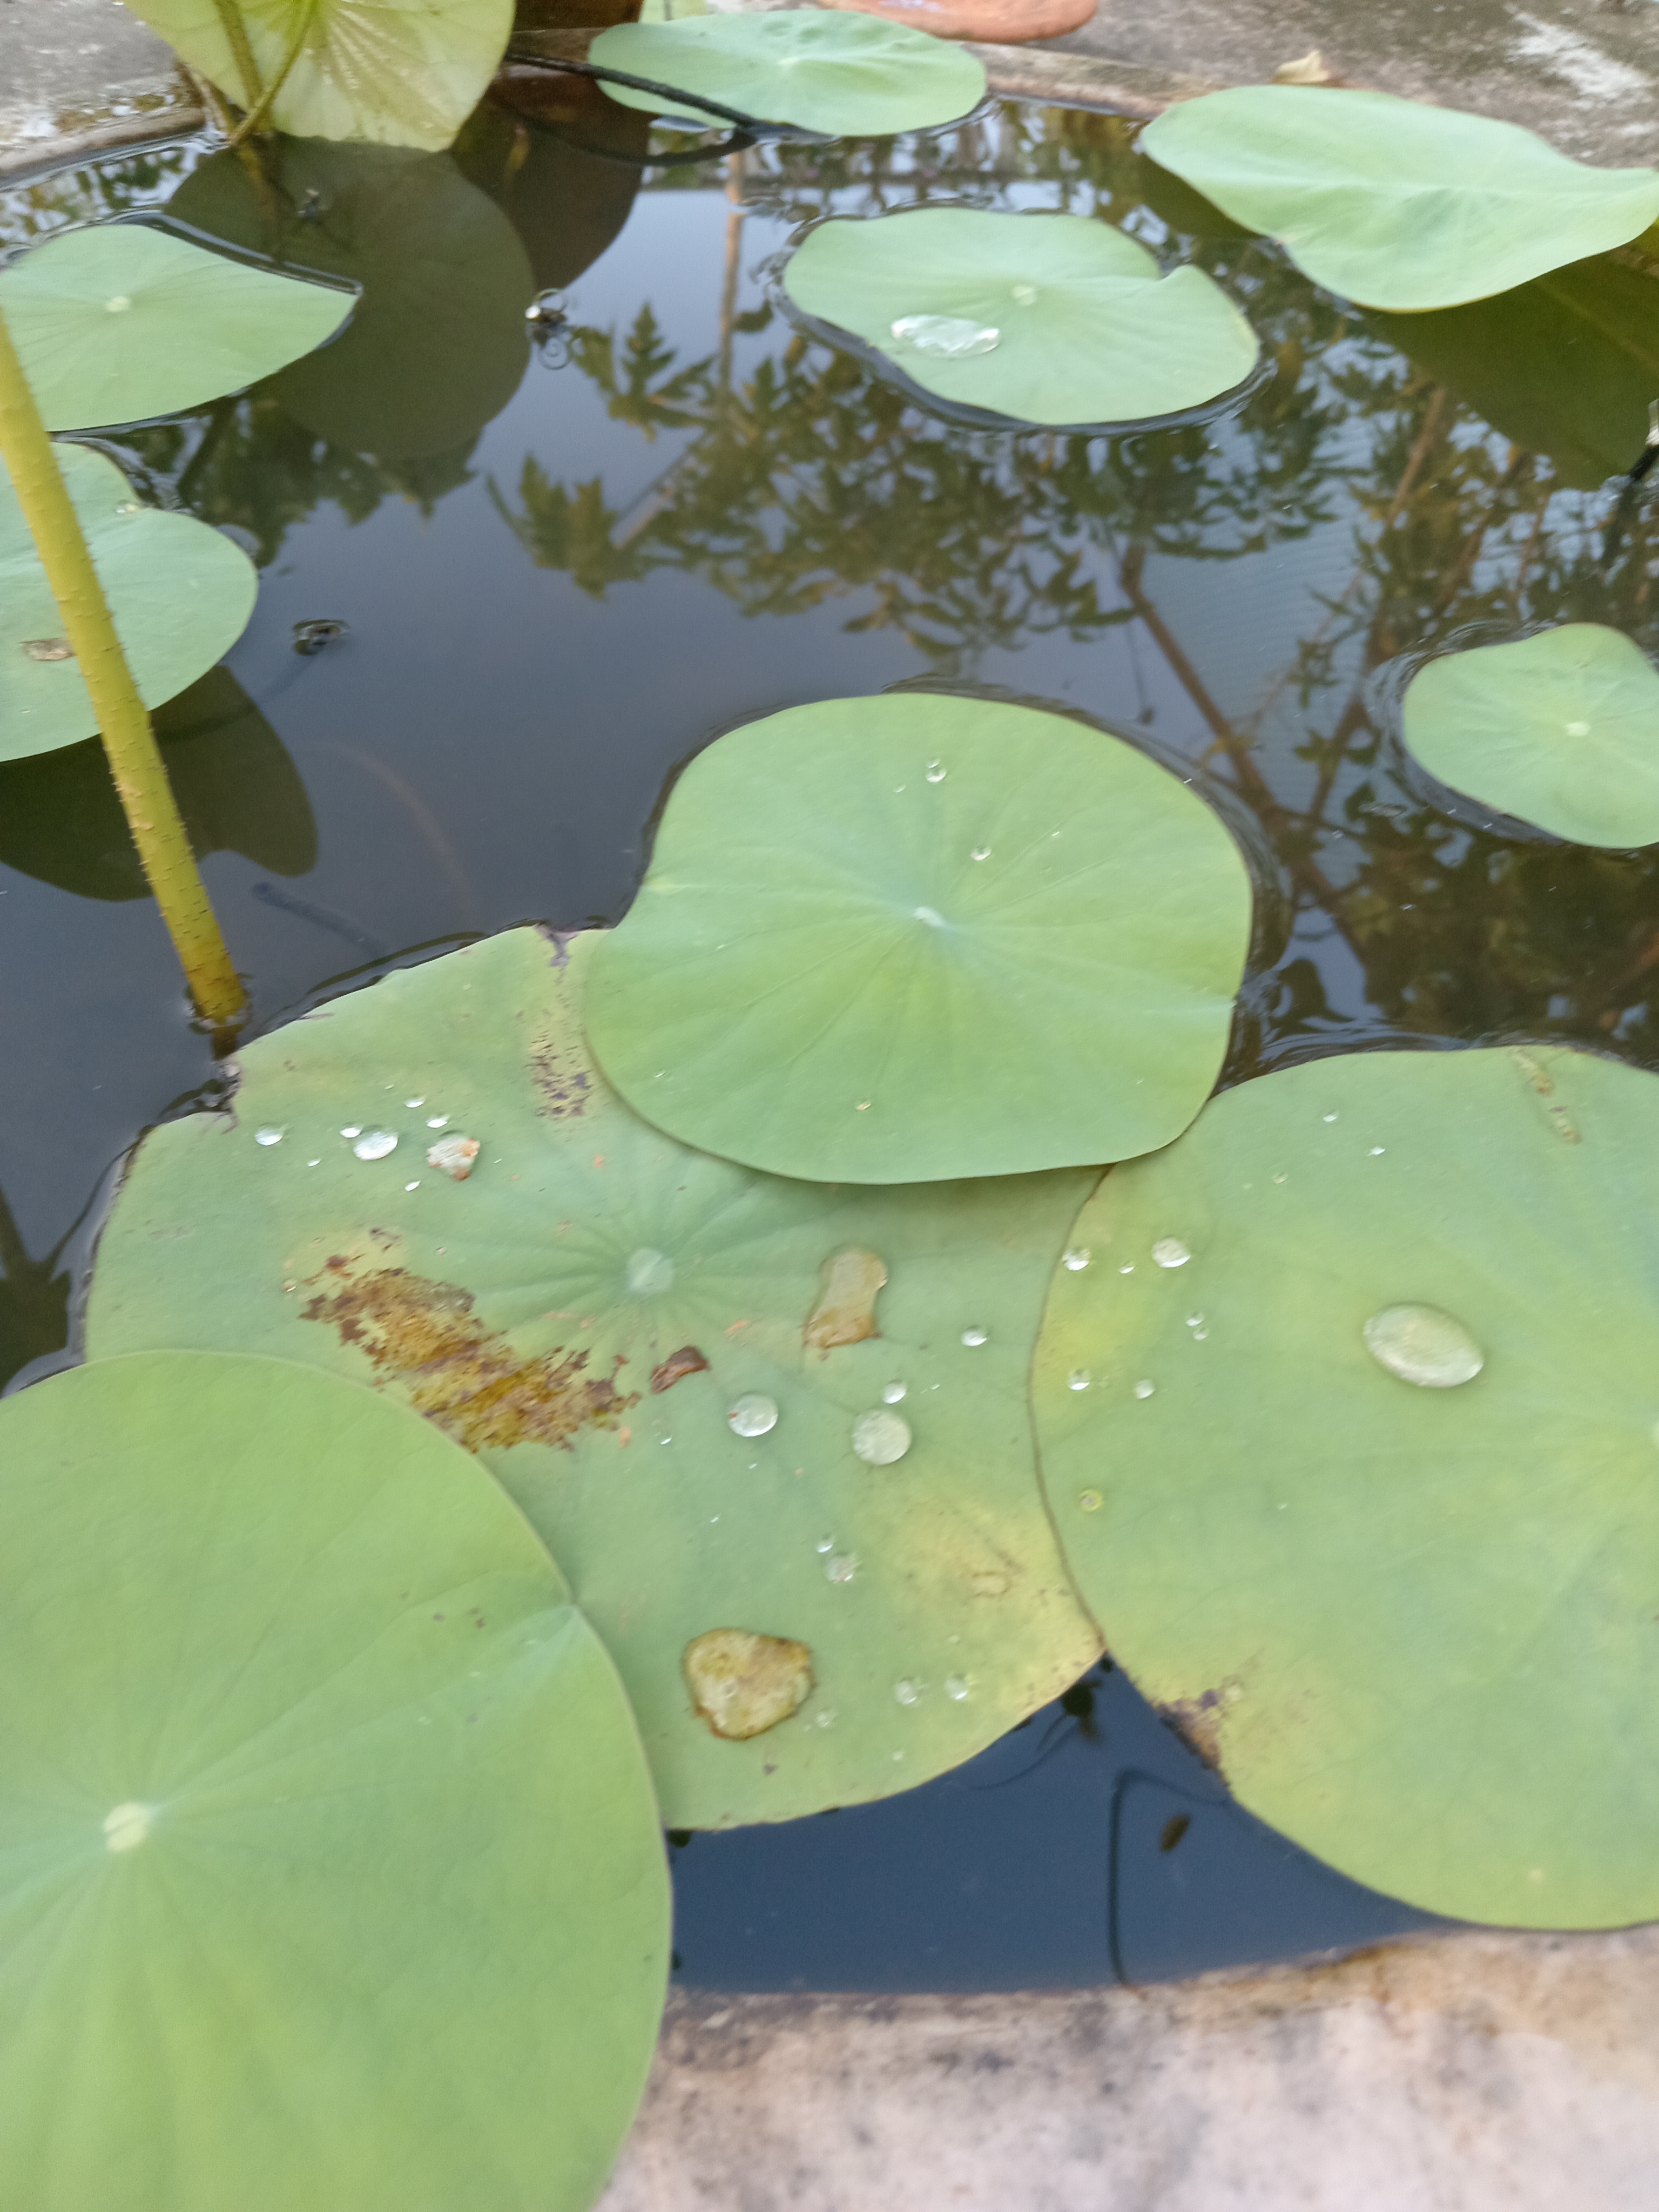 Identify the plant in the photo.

lotus
